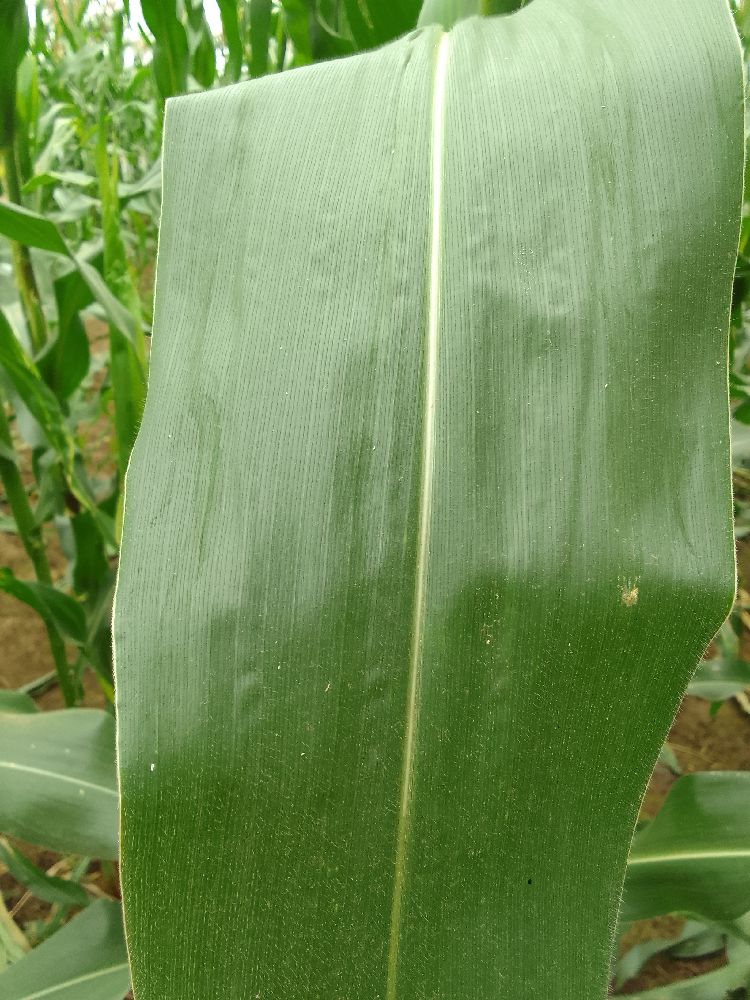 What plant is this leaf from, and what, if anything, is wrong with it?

maize, healthy
